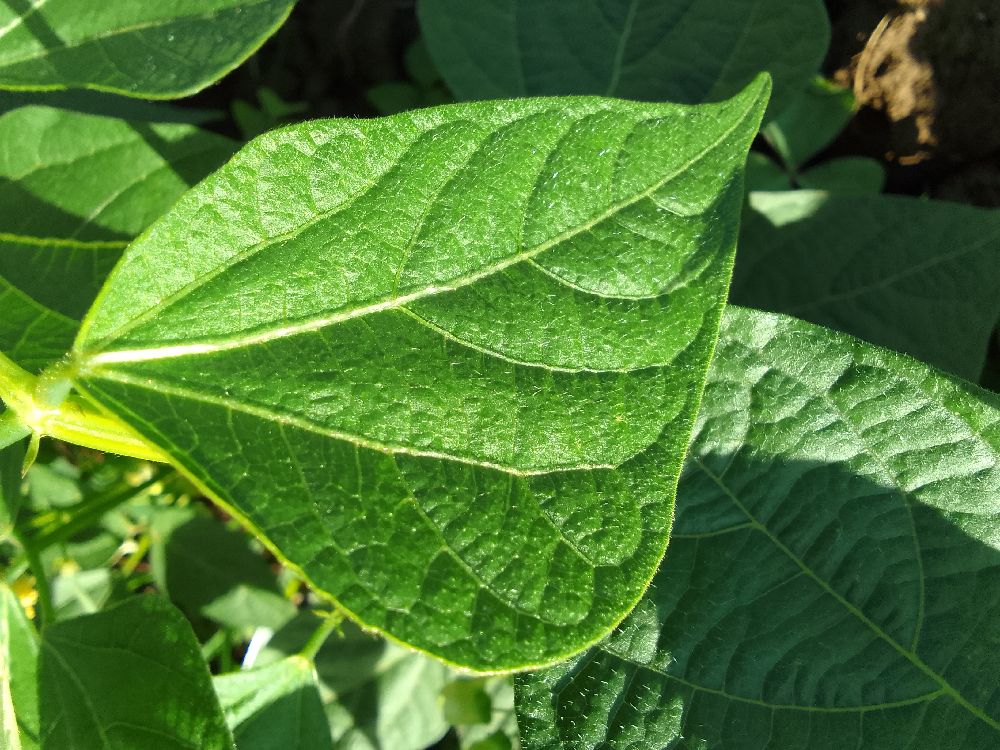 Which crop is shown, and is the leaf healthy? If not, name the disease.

common bean, healthy
